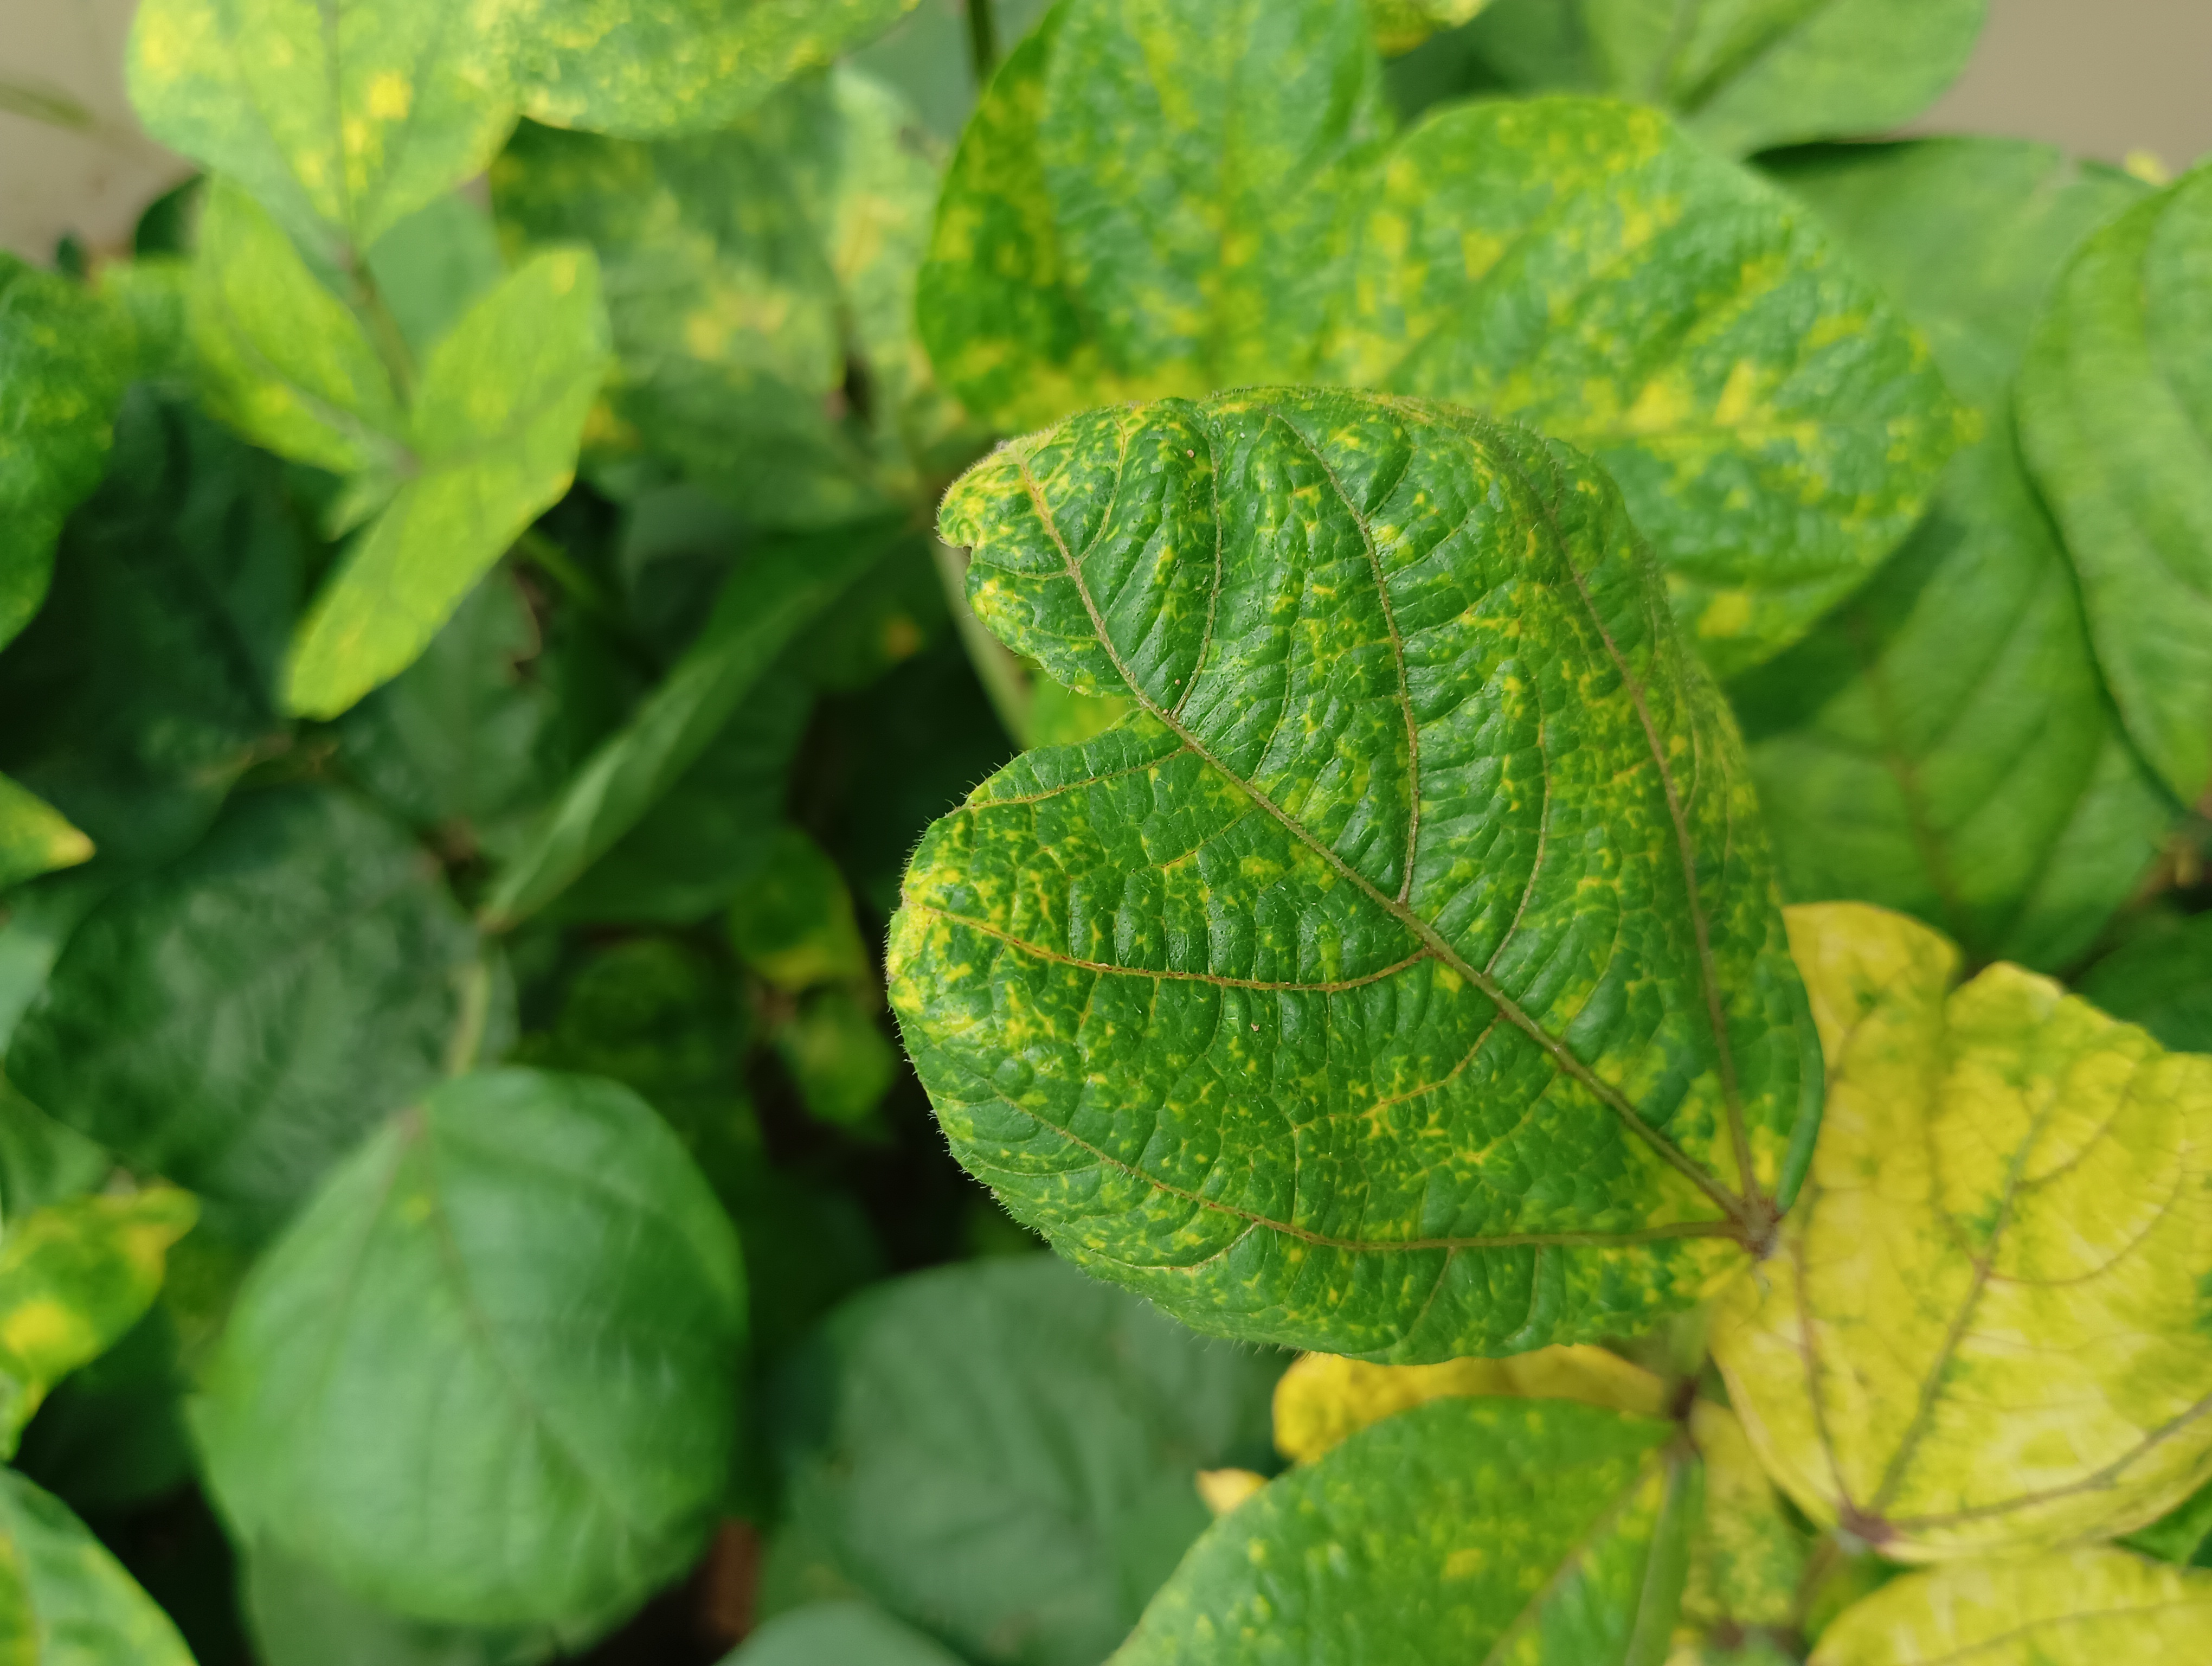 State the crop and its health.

mungbean, yellow mosaic
